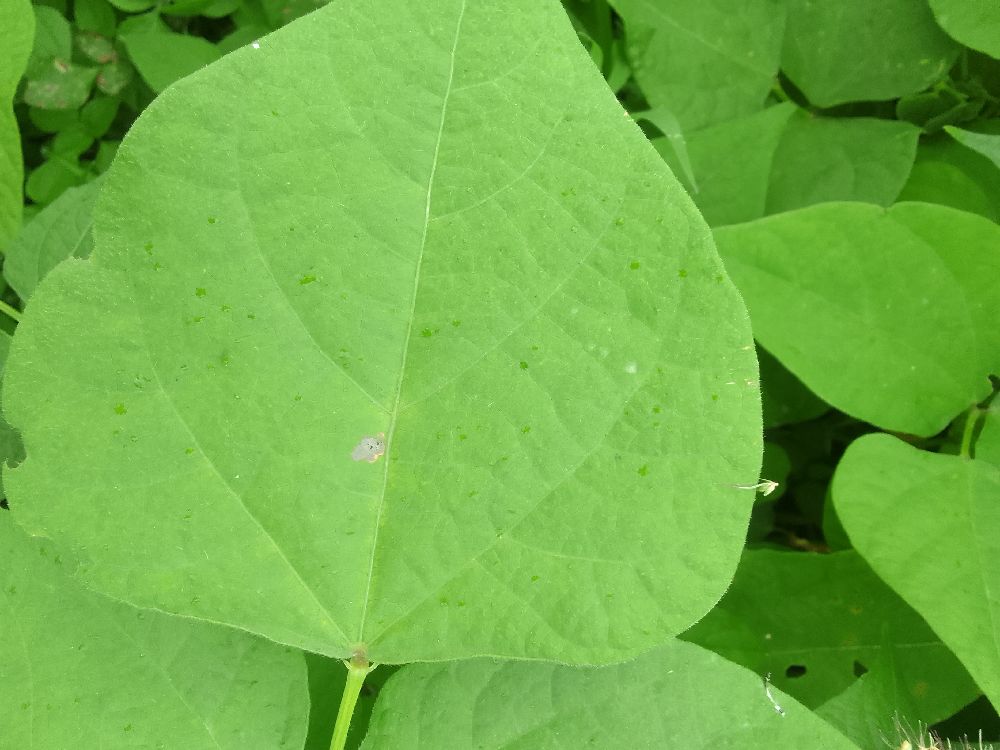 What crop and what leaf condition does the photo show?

common bean, healthy
